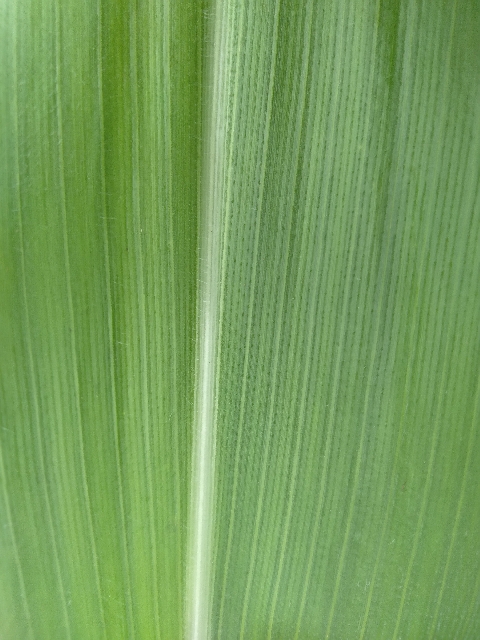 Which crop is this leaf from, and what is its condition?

maize, healthy
